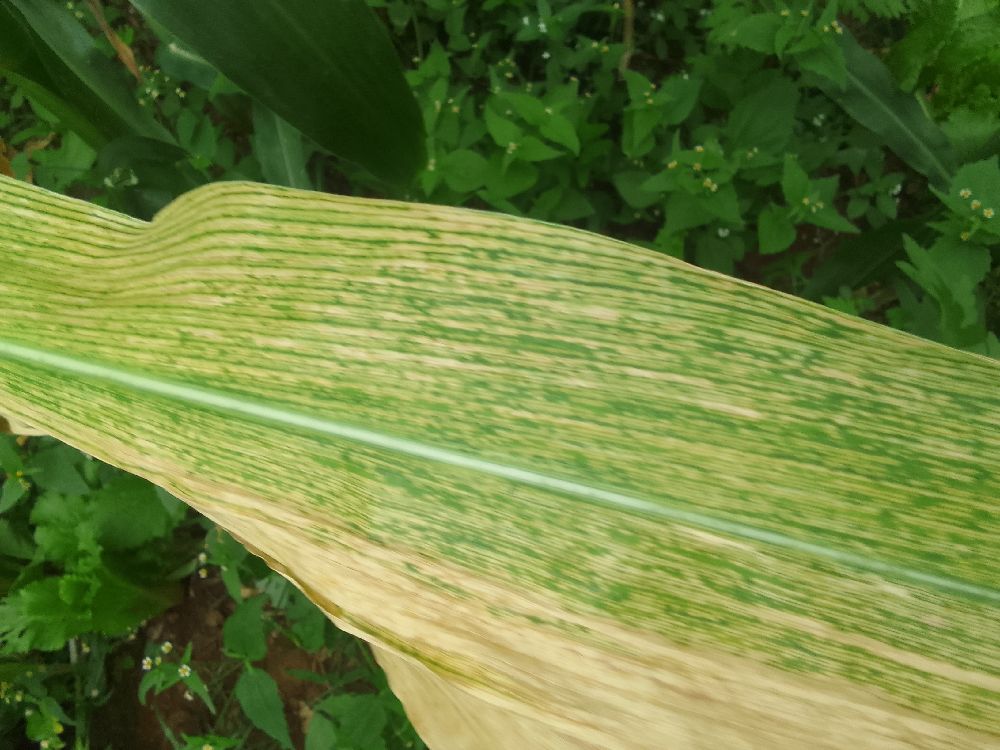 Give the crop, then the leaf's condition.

maize, maize lethal necrosis
